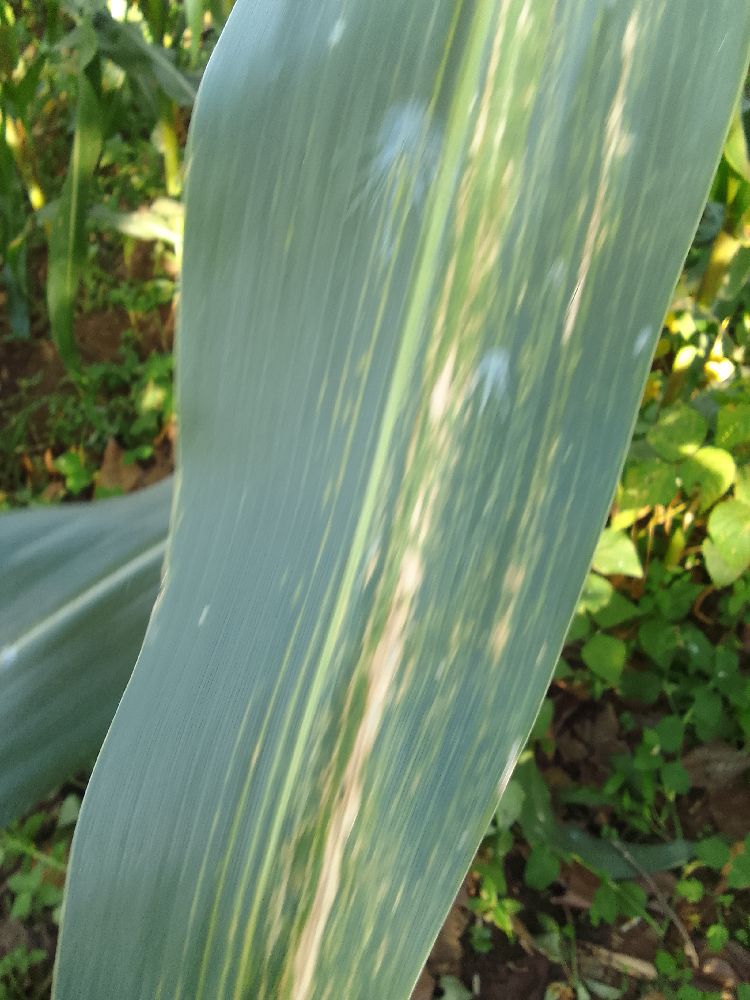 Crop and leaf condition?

maize, maize lethal necrosis
